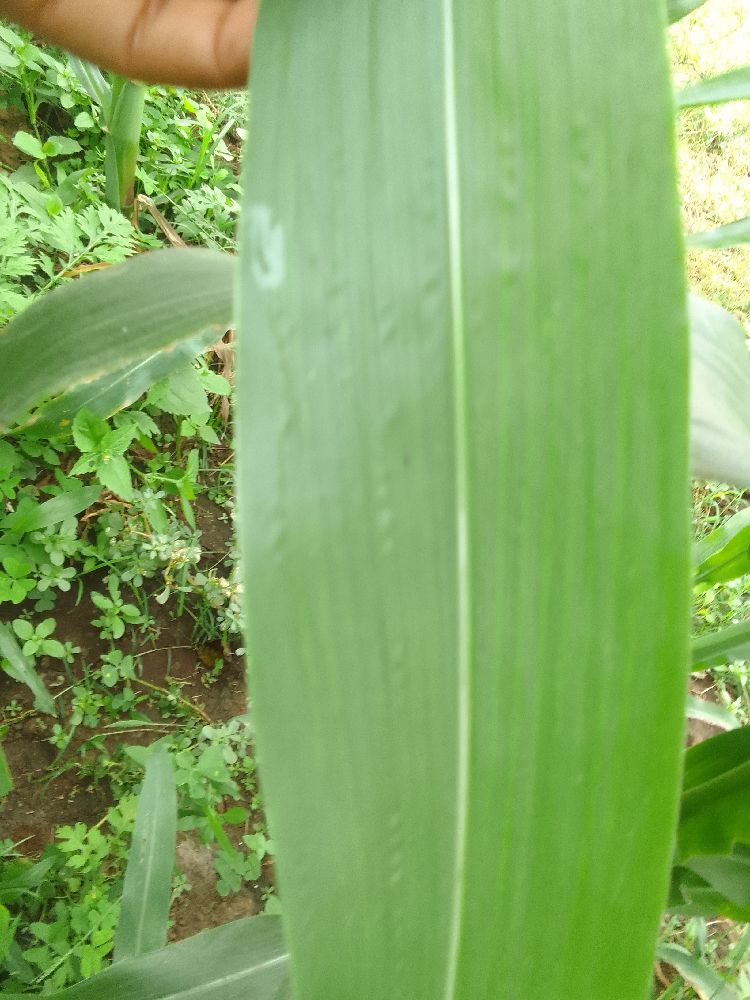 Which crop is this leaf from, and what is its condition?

maize, healthy
